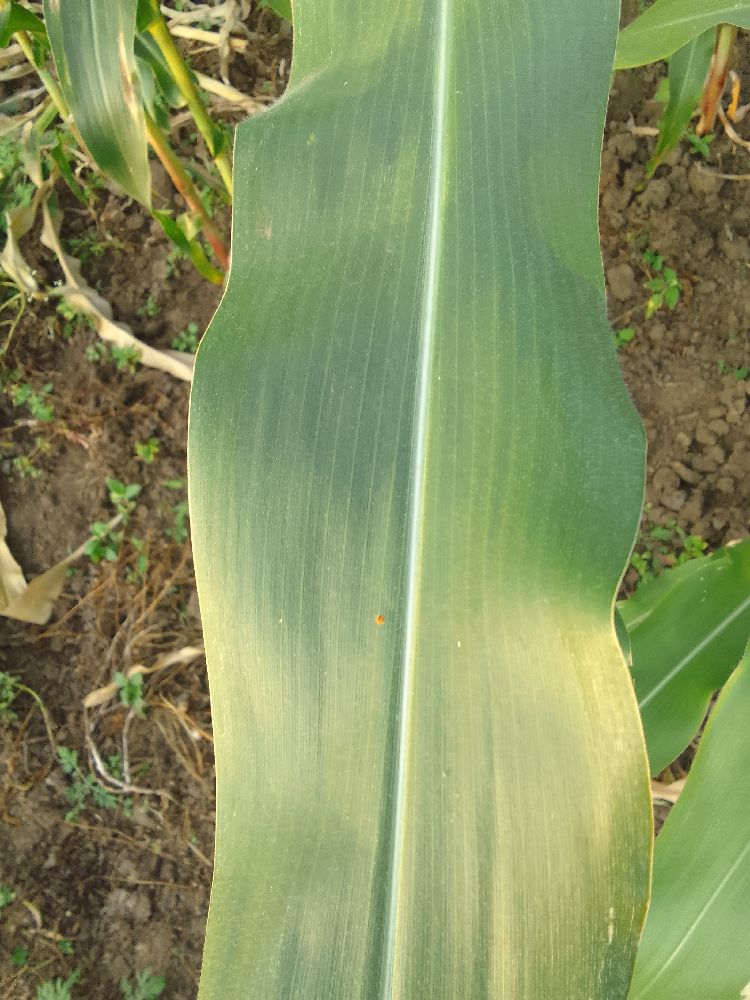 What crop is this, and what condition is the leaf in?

maize, healthy
